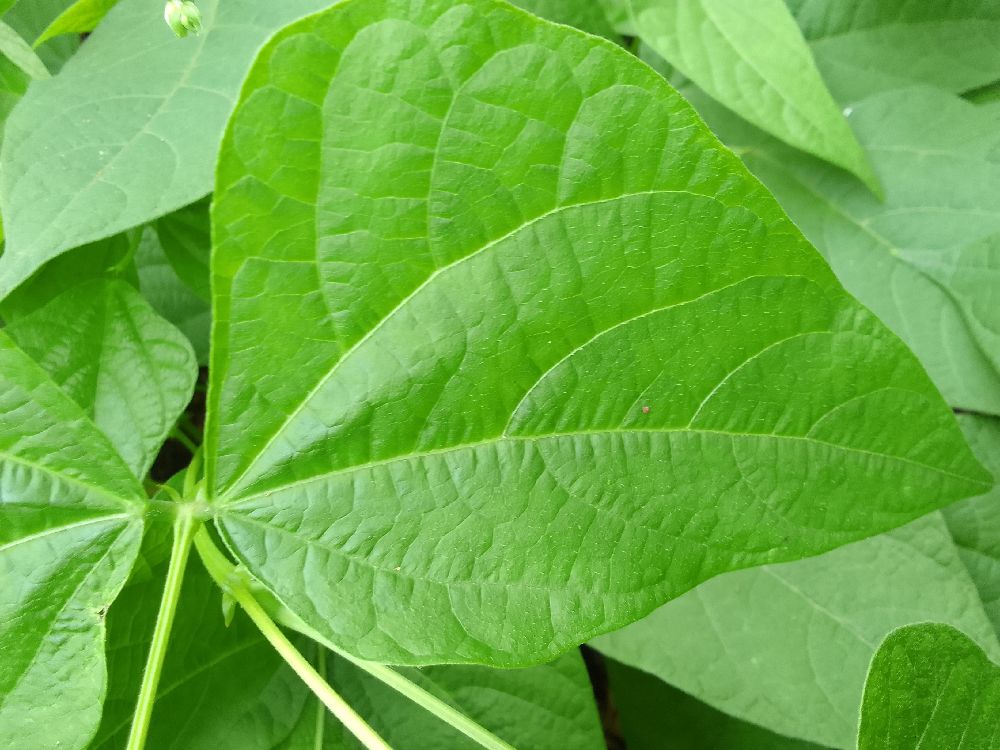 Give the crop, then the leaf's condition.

common bean, healthy
